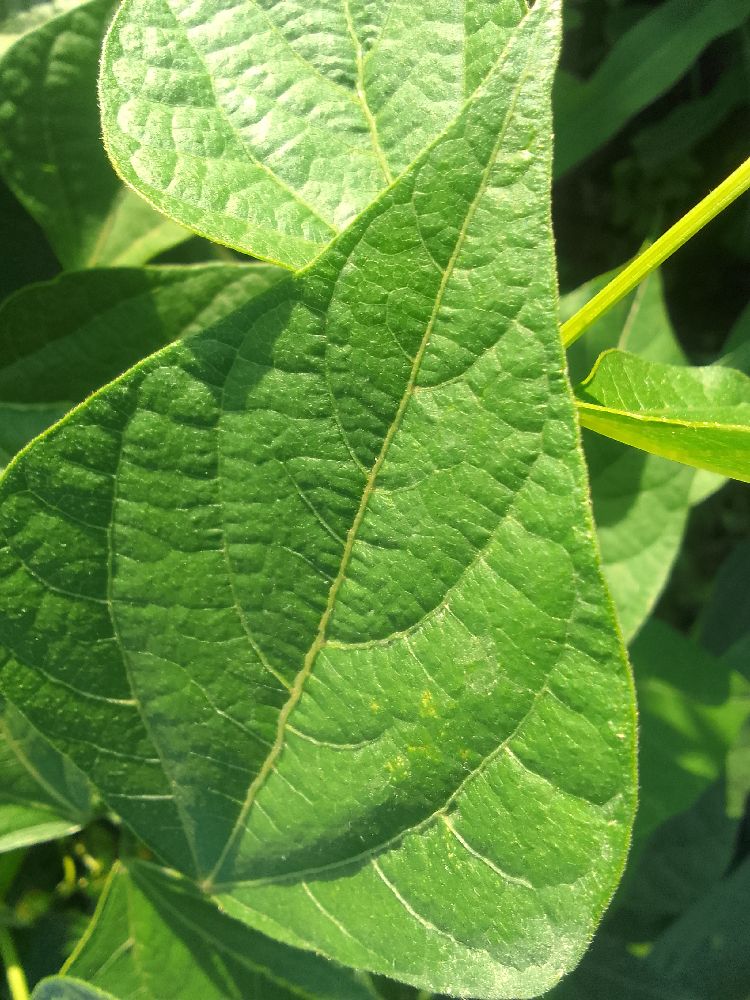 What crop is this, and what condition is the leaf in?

common bean, healthy
